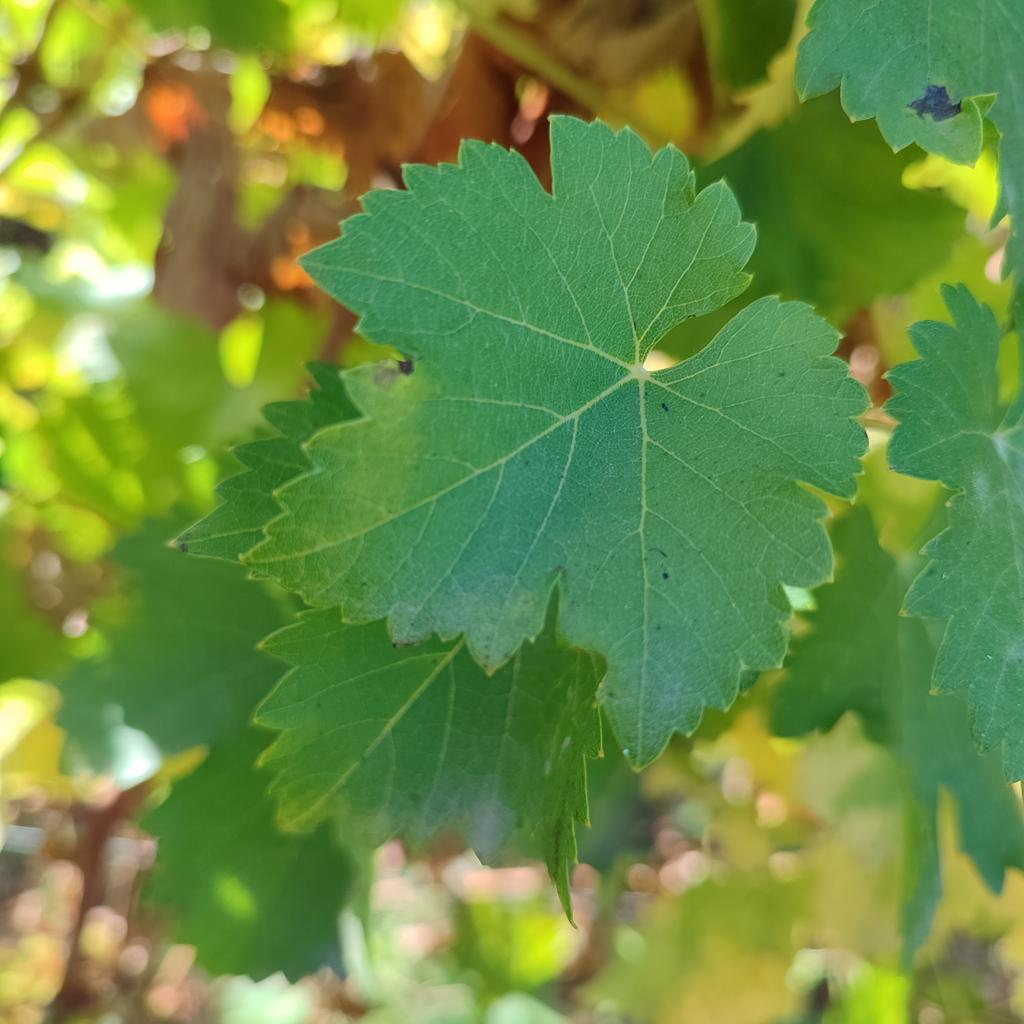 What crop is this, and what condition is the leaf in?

grapevine, powdery mildew
